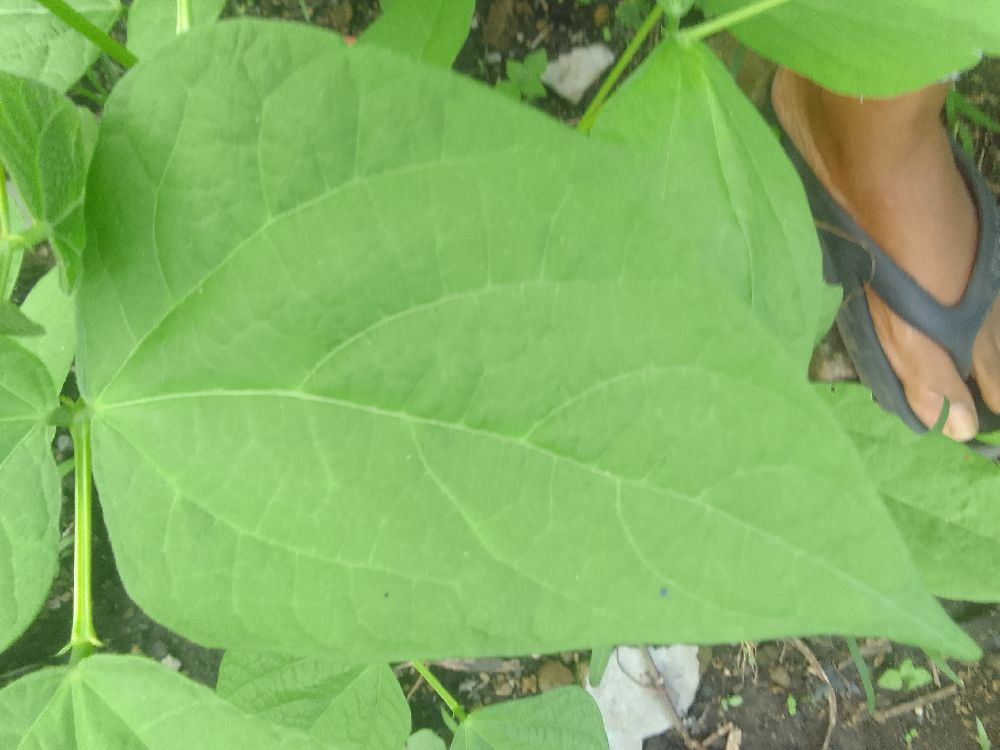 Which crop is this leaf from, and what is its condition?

common bean, healthy
